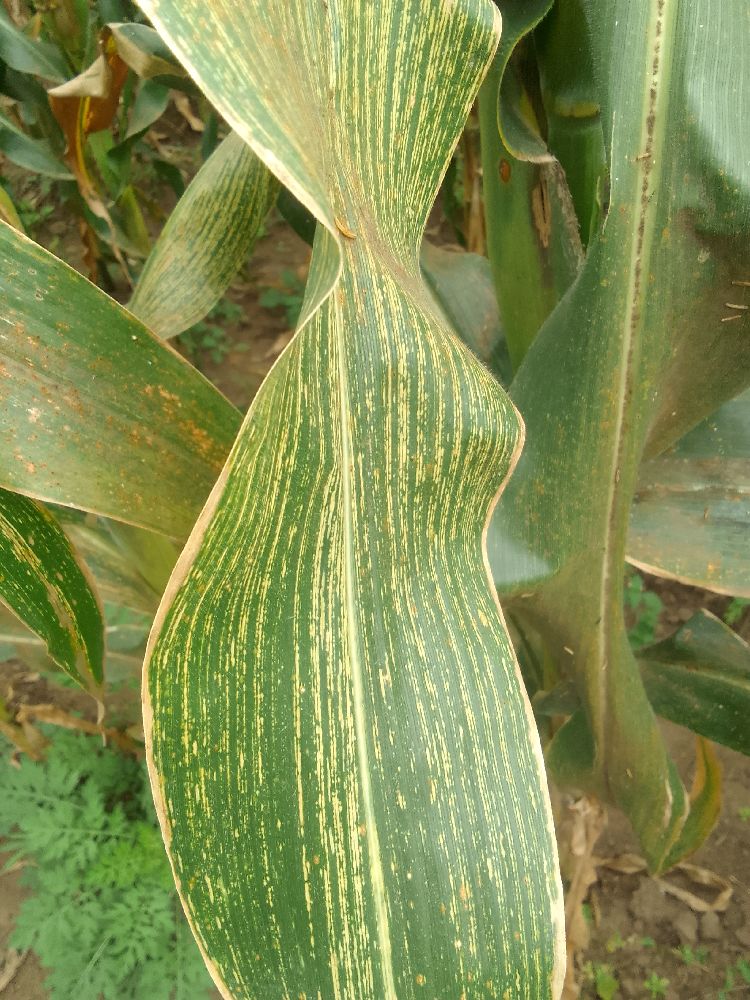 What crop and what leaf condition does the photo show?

maize, maize streak virus
